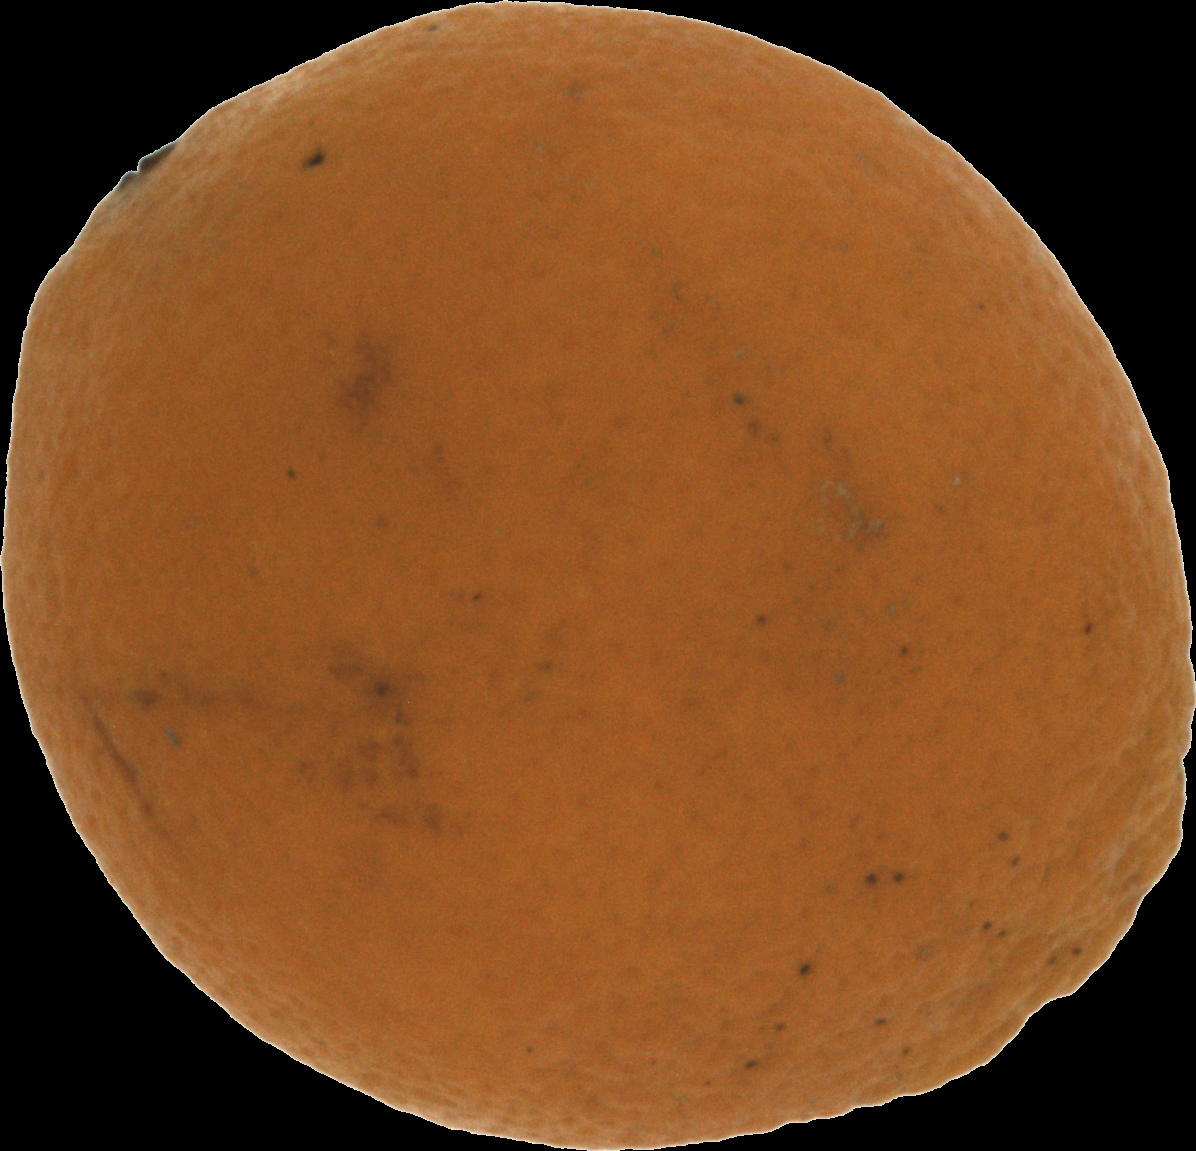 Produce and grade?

orange, bad
